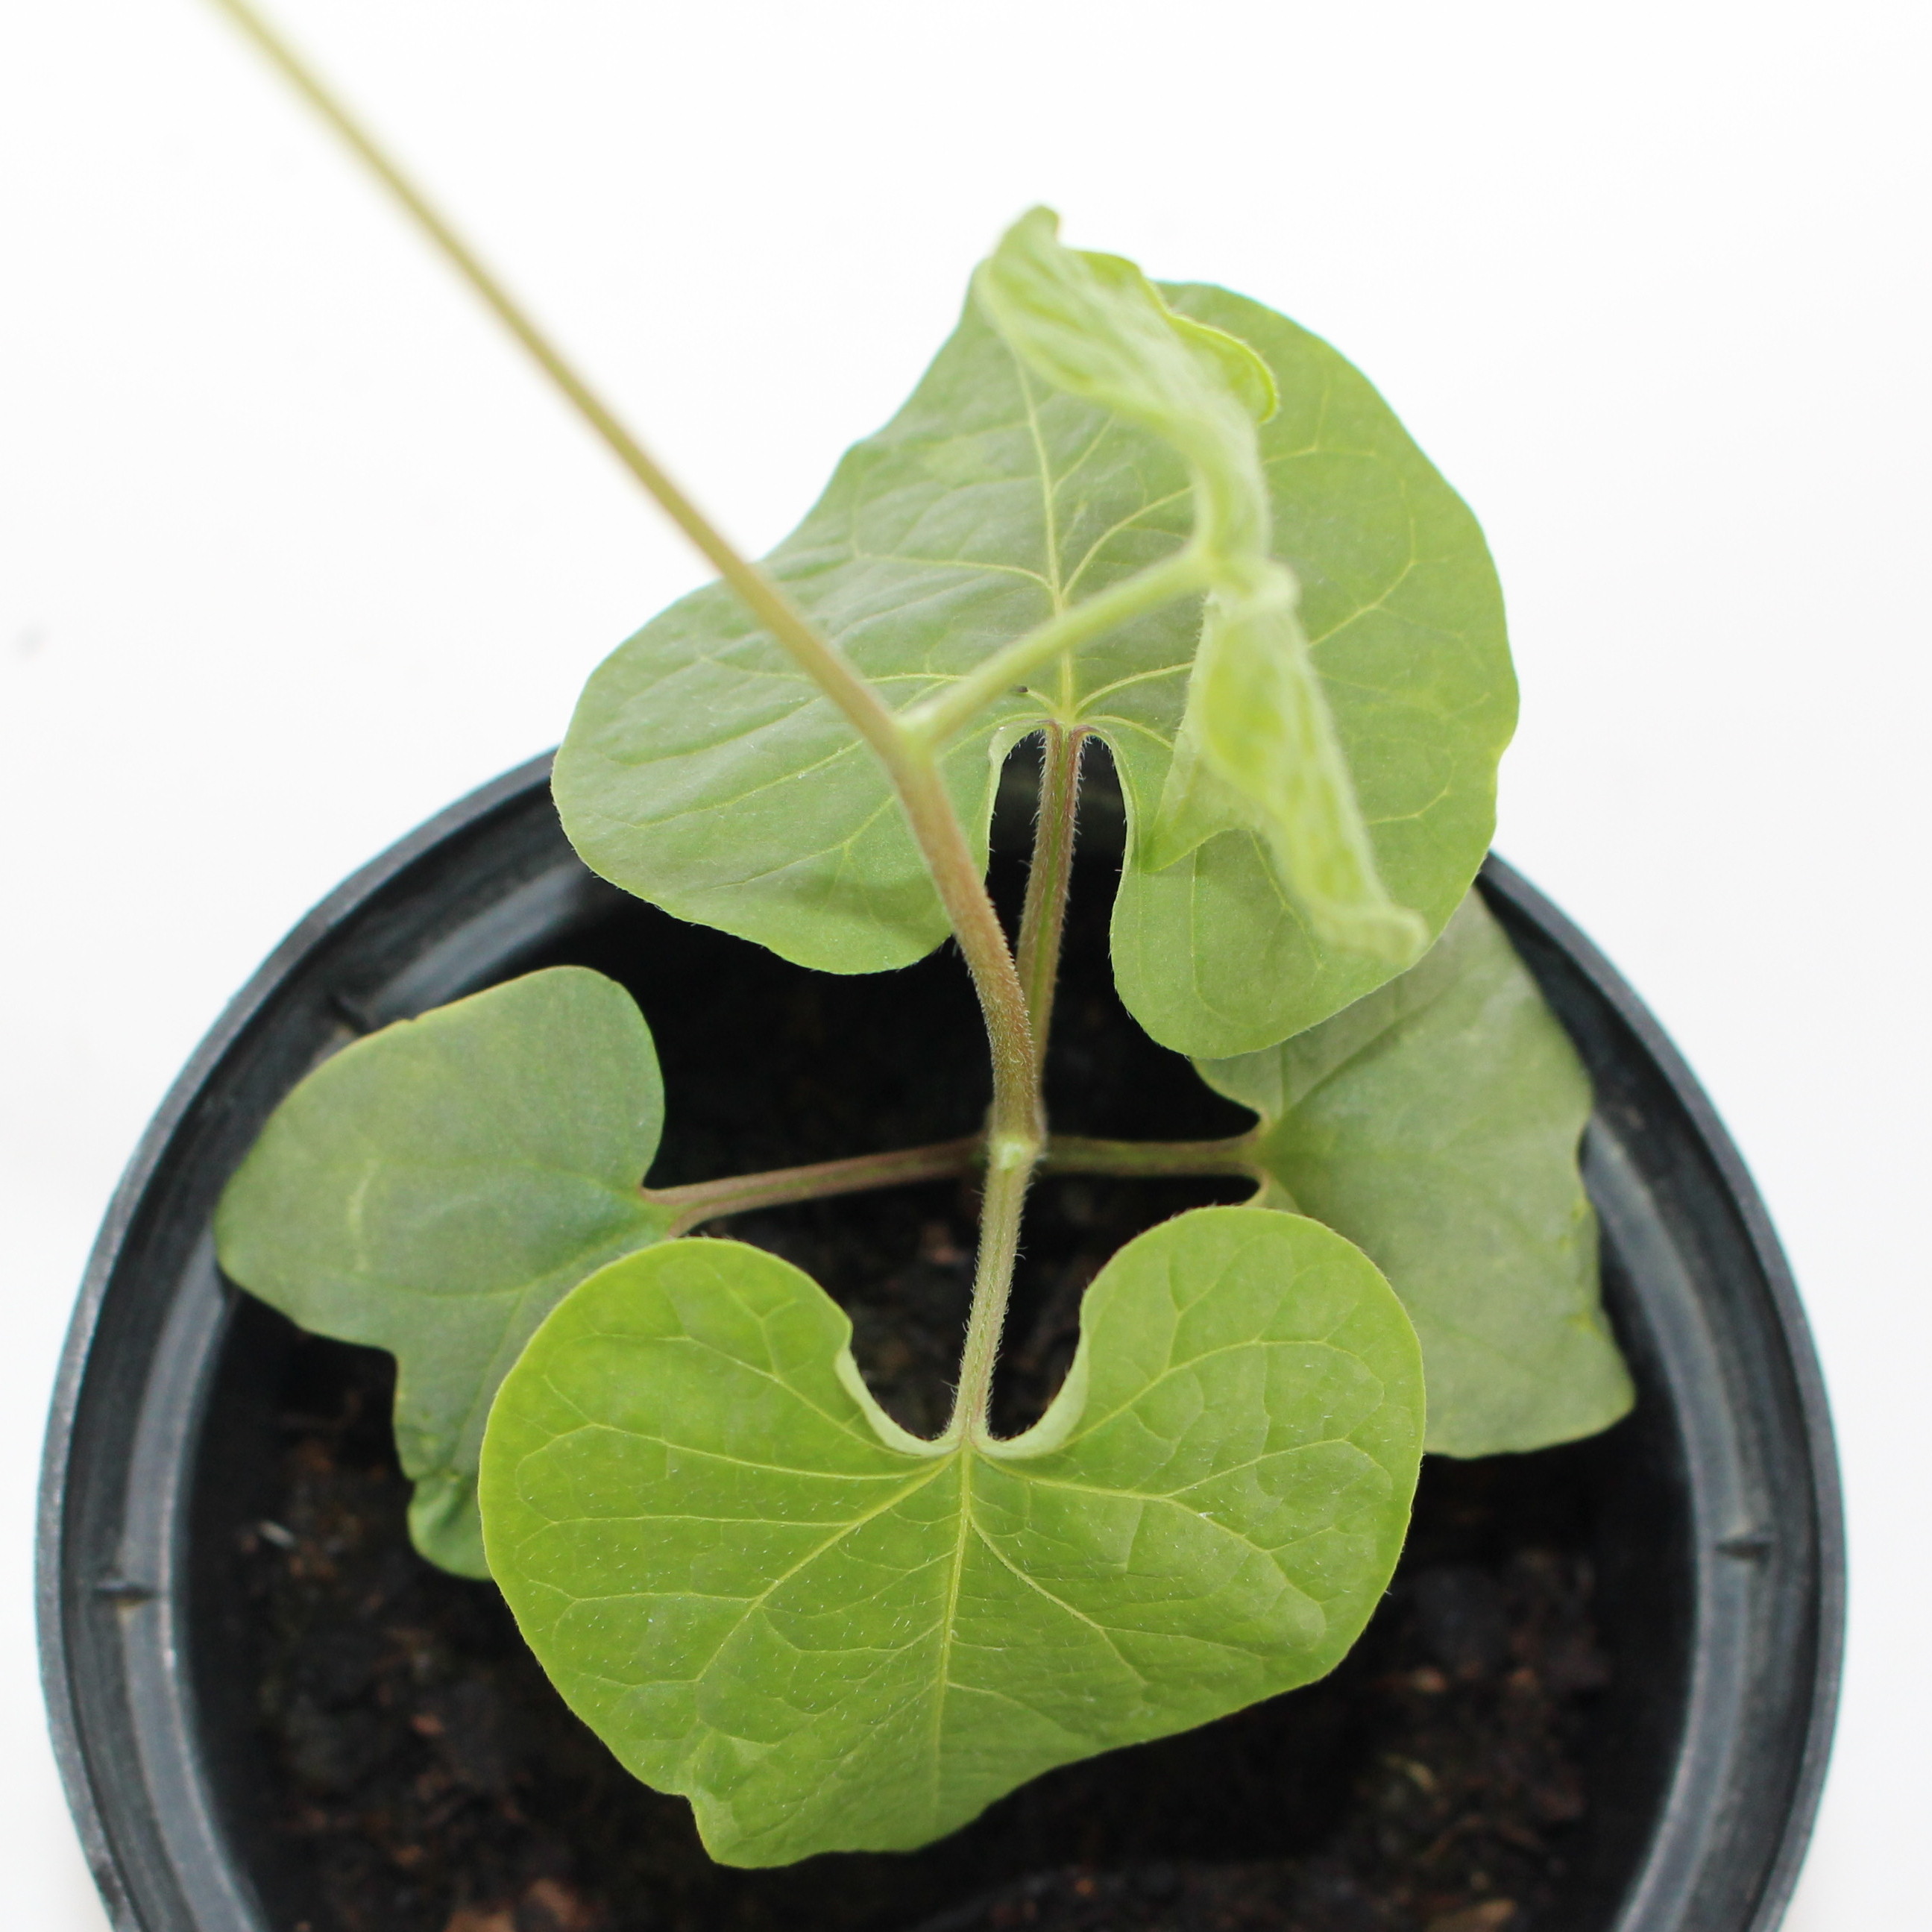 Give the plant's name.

Convolvulus arvensis
